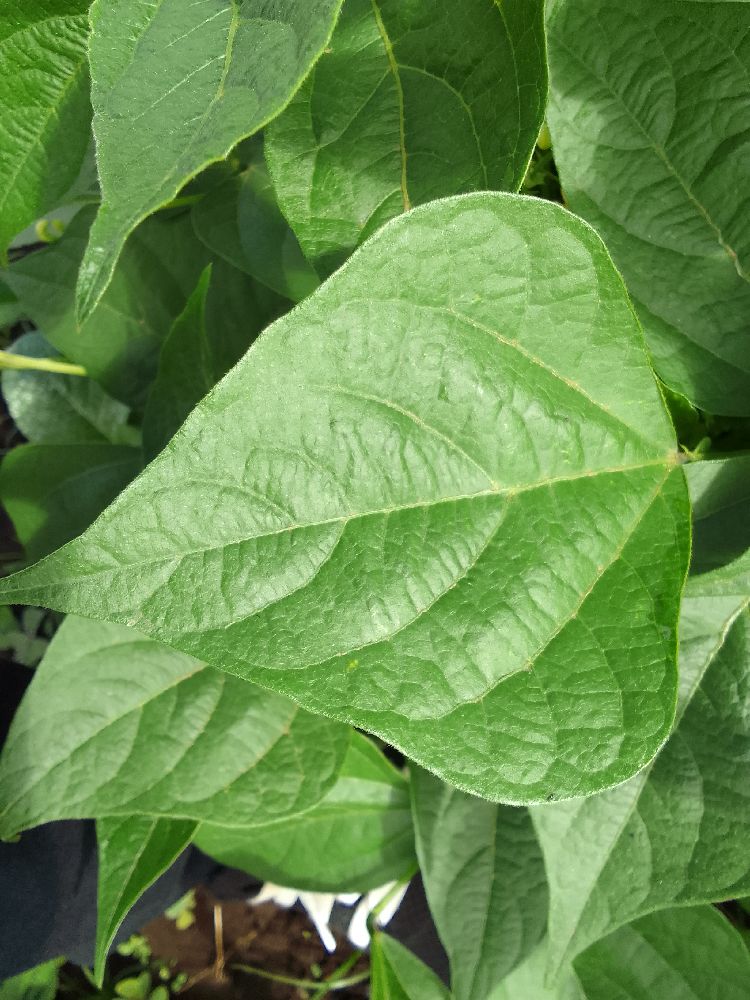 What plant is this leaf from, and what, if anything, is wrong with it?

common bean, healthy
